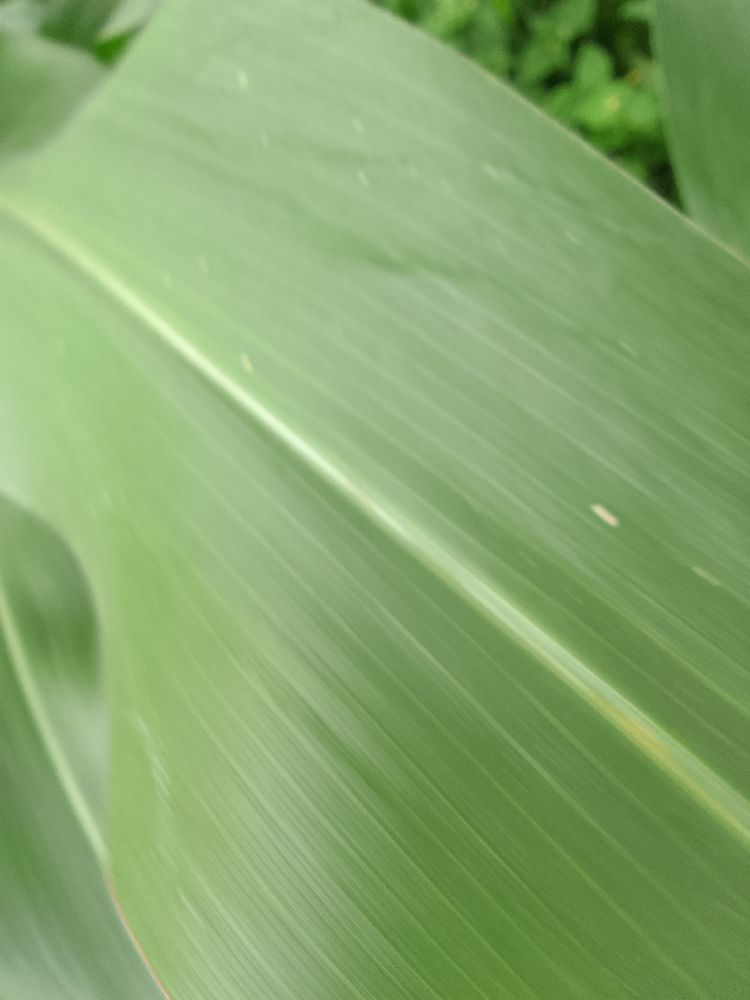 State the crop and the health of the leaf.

maize, healthy
